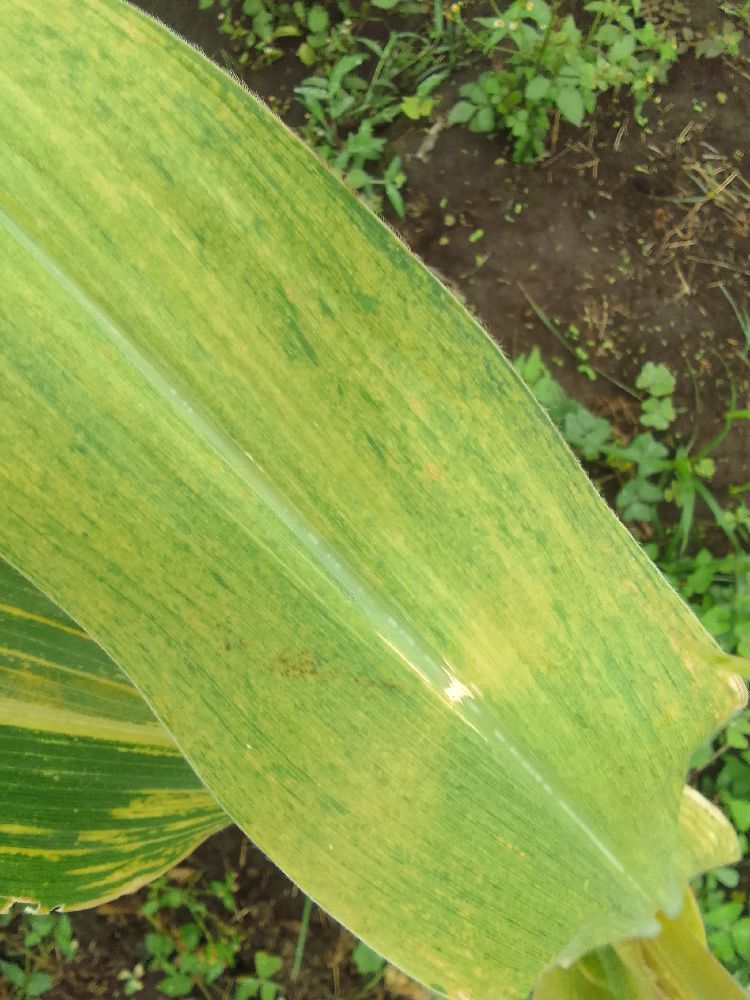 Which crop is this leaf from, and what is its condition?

maize, maize lethal necrosis
